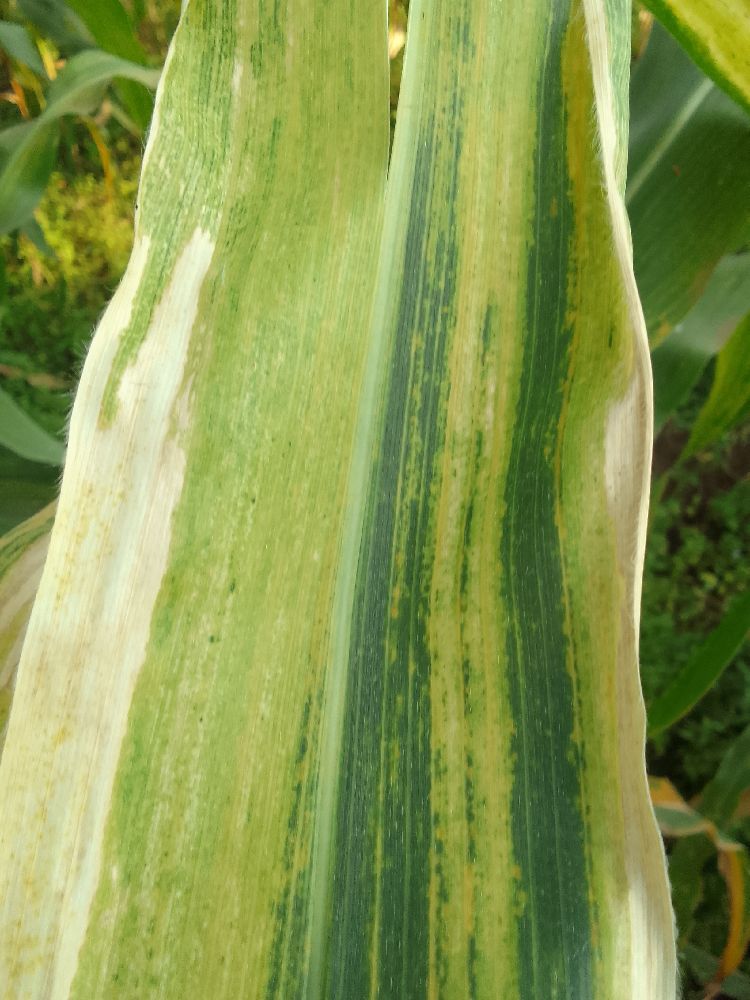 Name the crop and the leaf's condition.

maize, maize lethal necrosis
